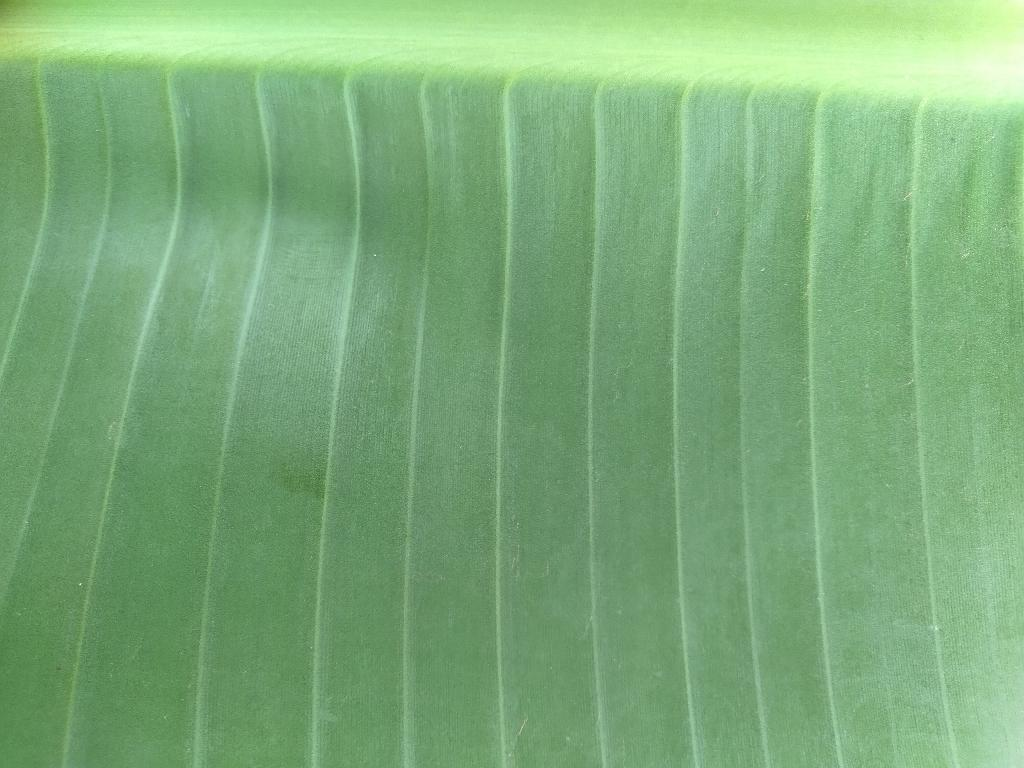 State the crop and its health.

banana, healthy
